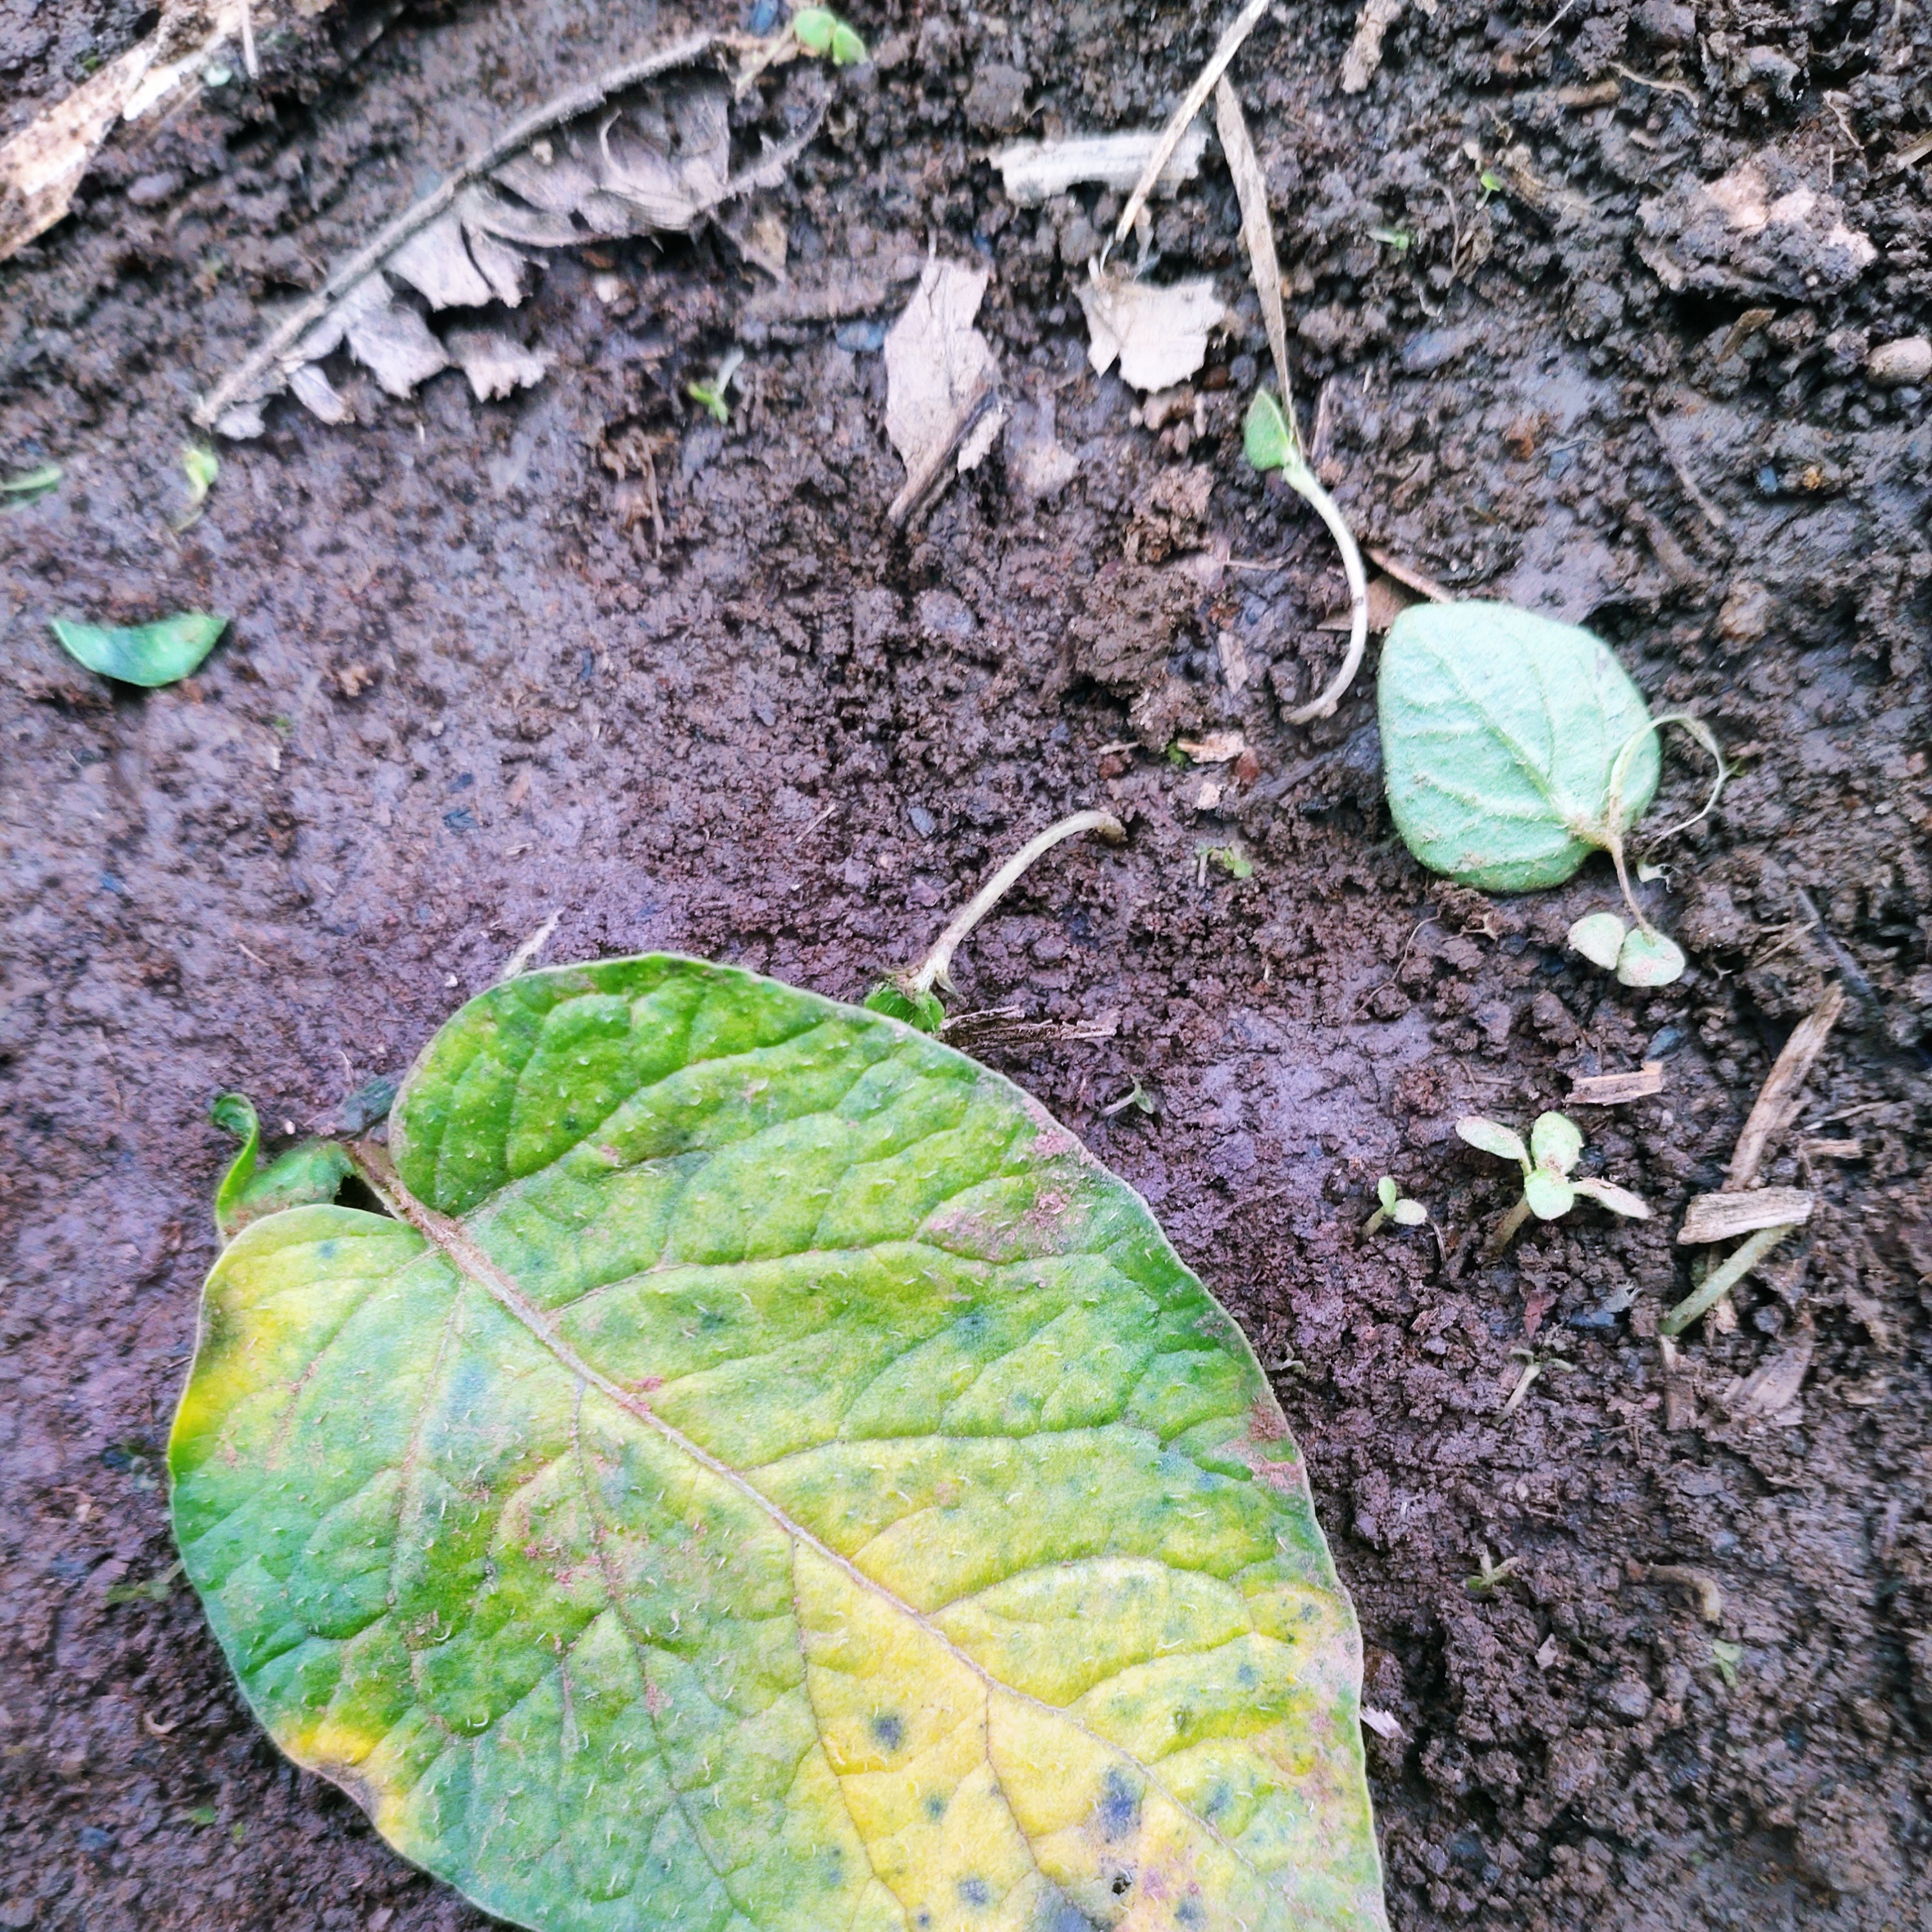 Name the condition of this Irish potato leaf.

late blight
